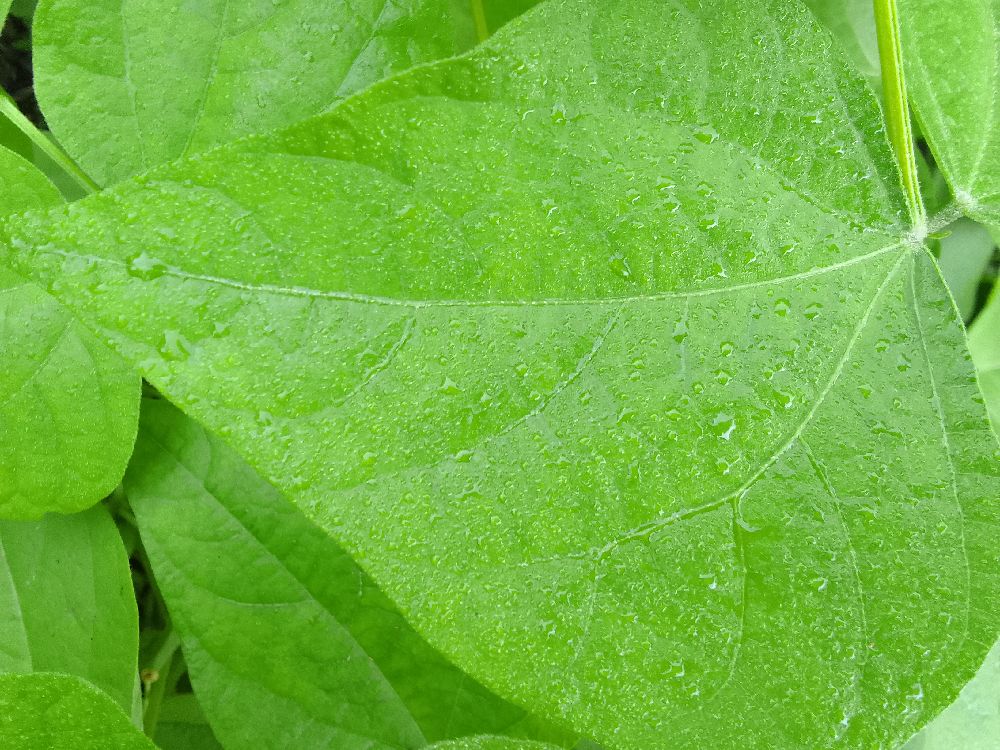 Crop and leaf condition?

common bean, healthy
